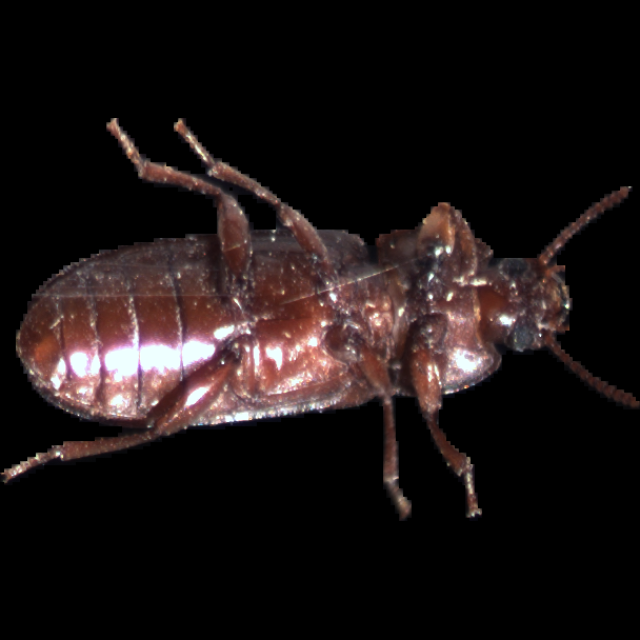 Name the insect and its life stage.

mealworm beetle
